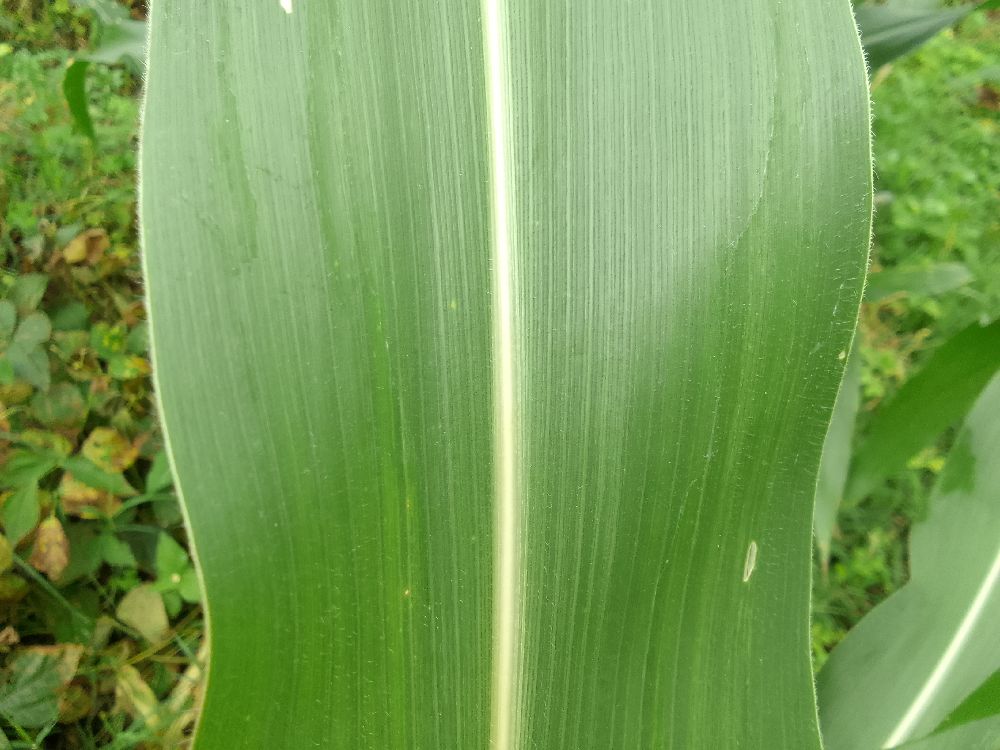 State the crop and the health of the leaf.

maize, healthy
